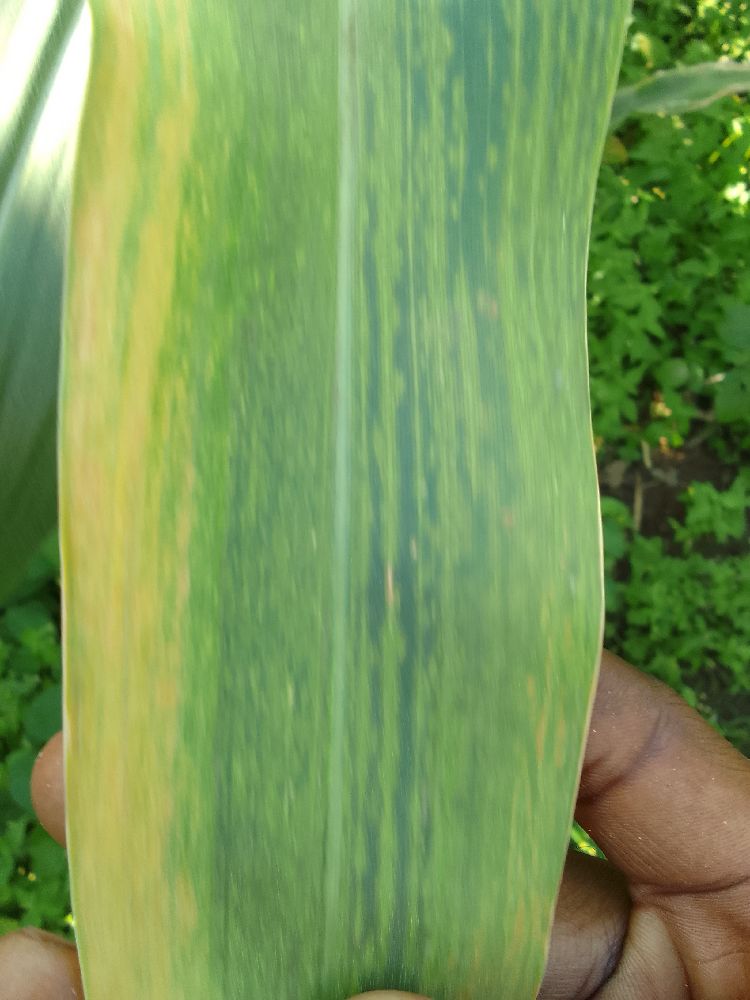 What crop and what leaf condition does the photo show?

maize, maize lethal necrosis
